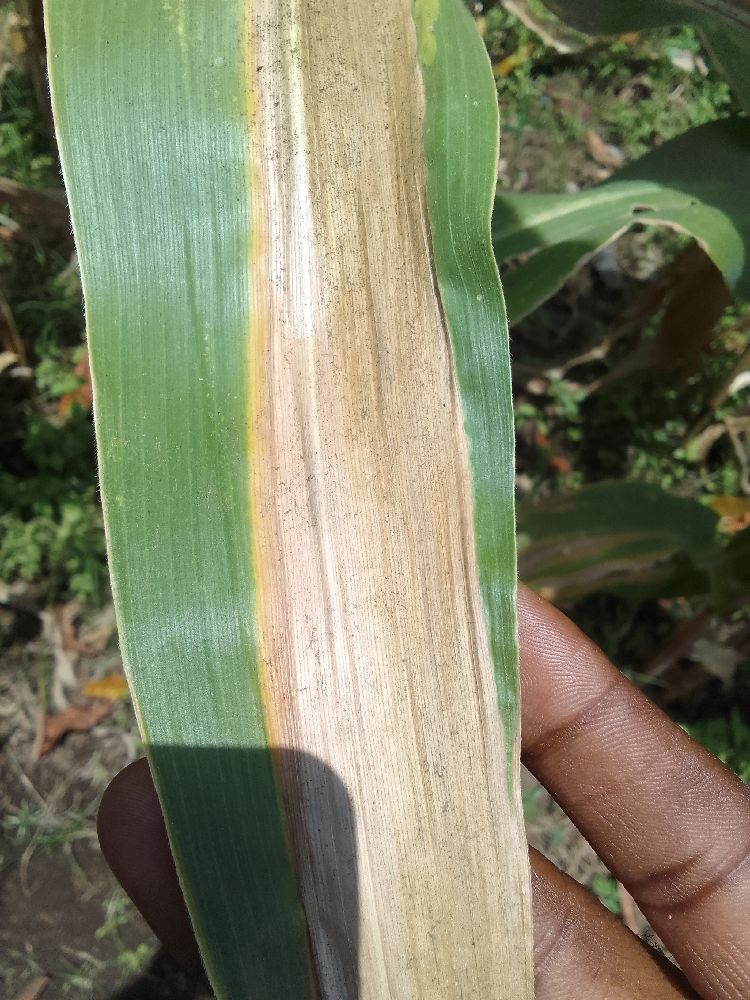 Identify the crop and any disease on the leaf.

maize, maize lethal necrosis
